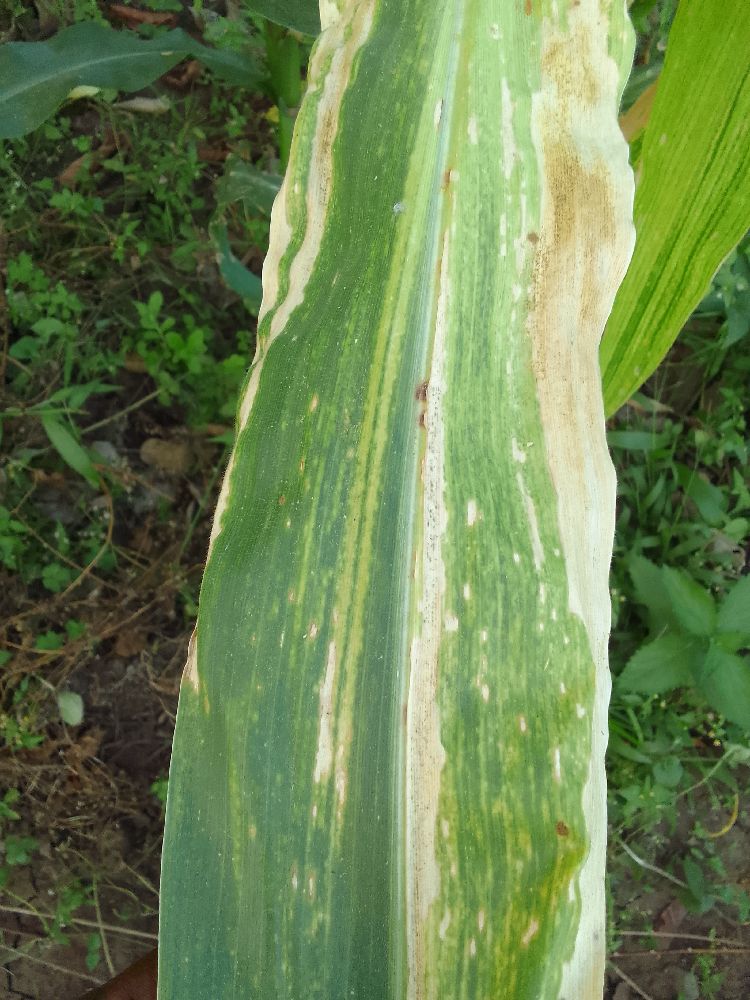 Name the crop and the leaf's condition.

maize, maize lethal necrosis
